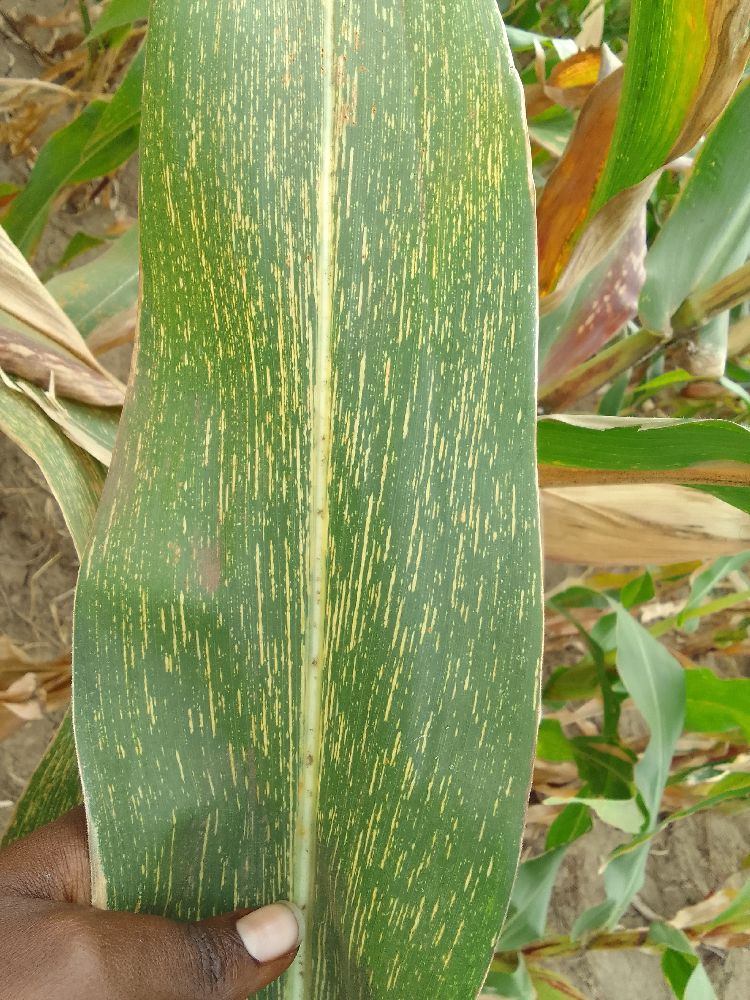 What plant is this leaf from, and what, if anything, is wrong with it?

maize, maize streak virus
